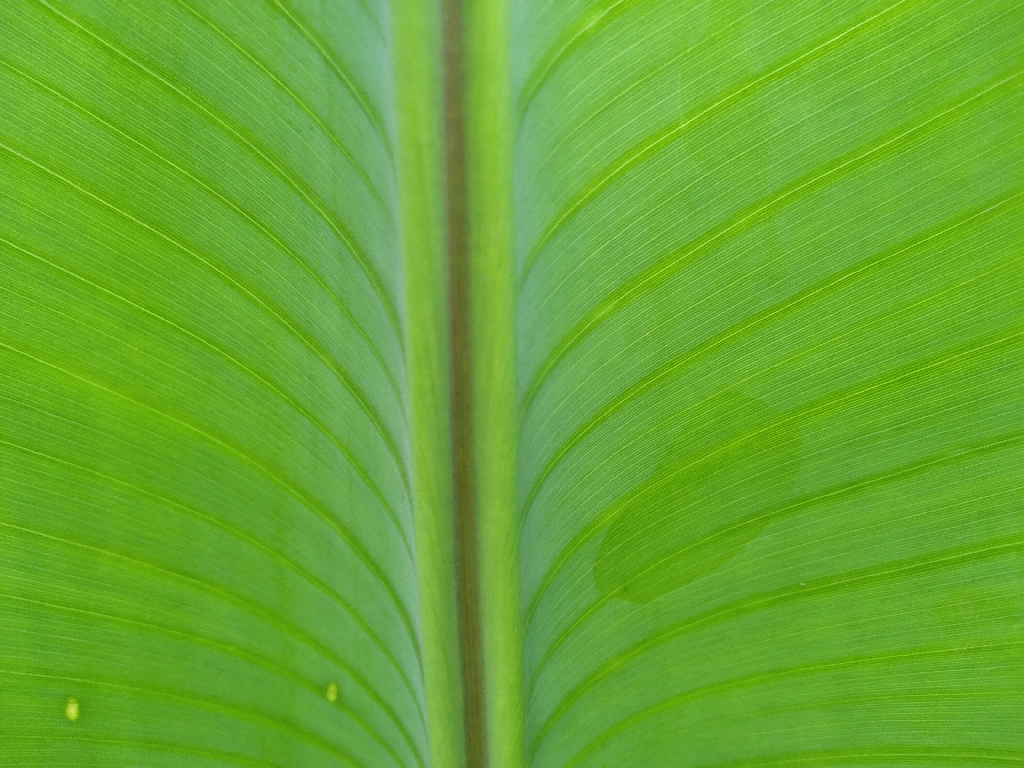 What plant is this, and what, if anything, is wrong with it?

banana, healthy
